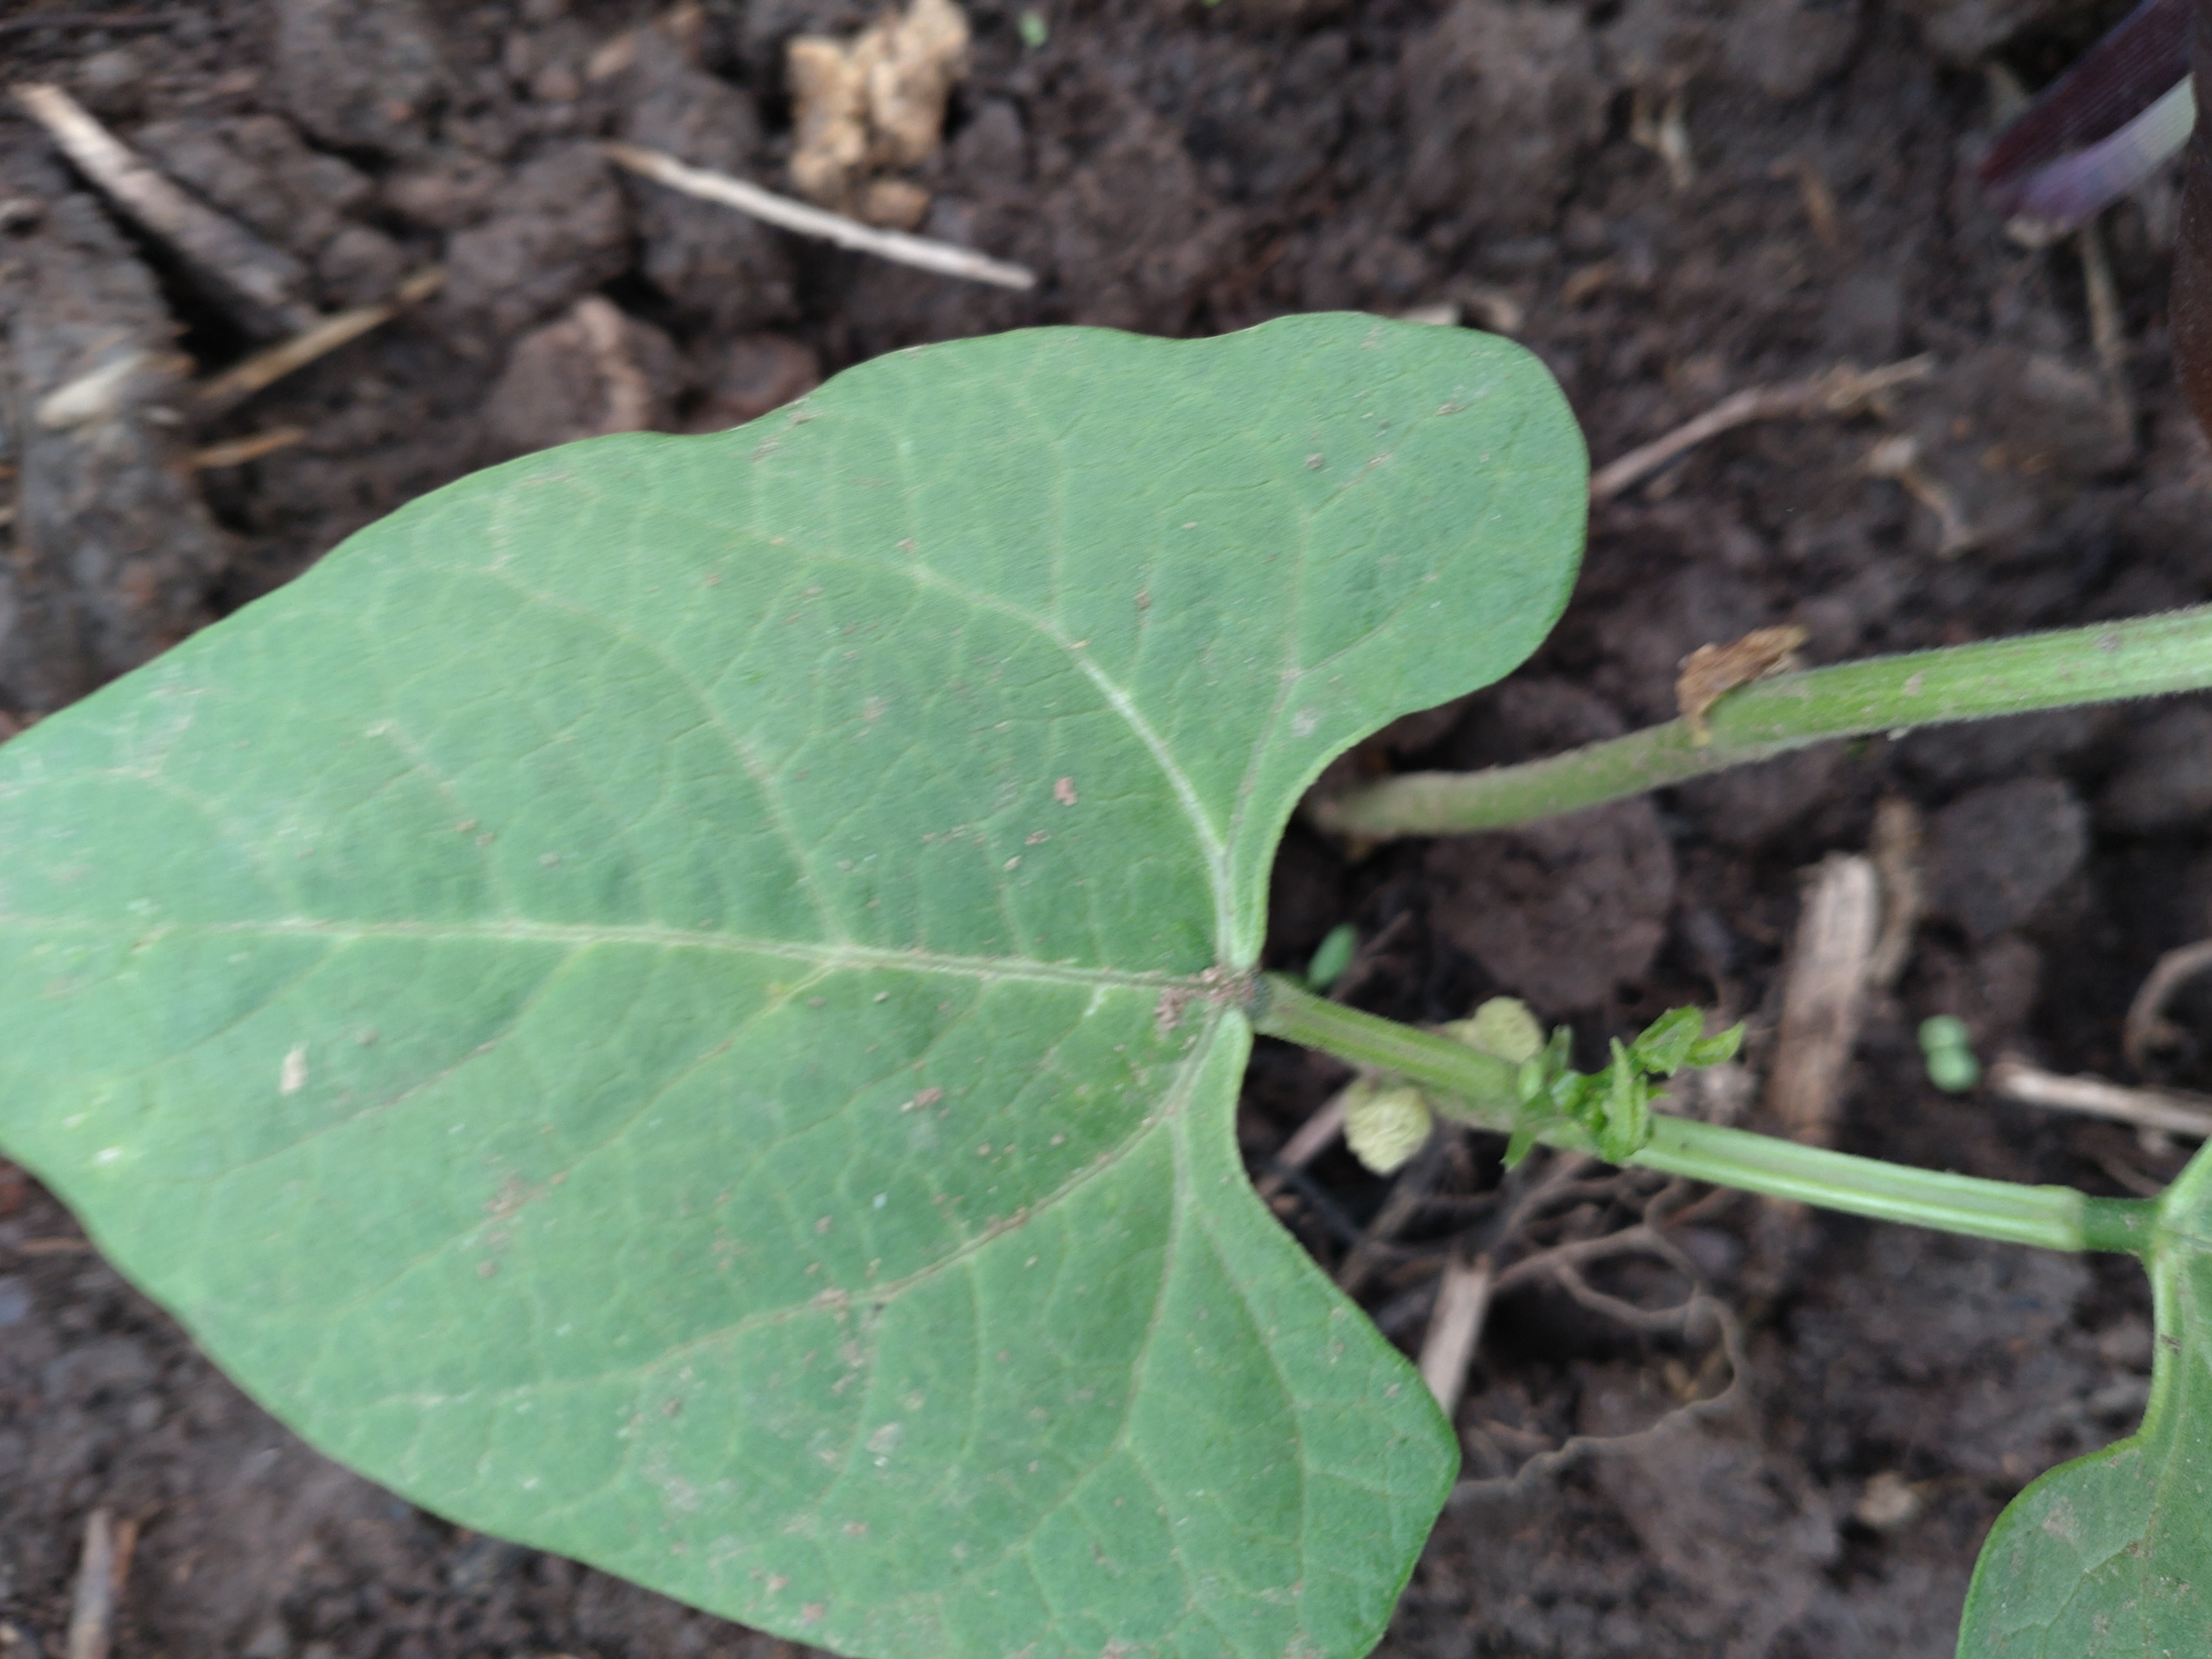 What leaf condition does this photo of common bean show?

healthy
